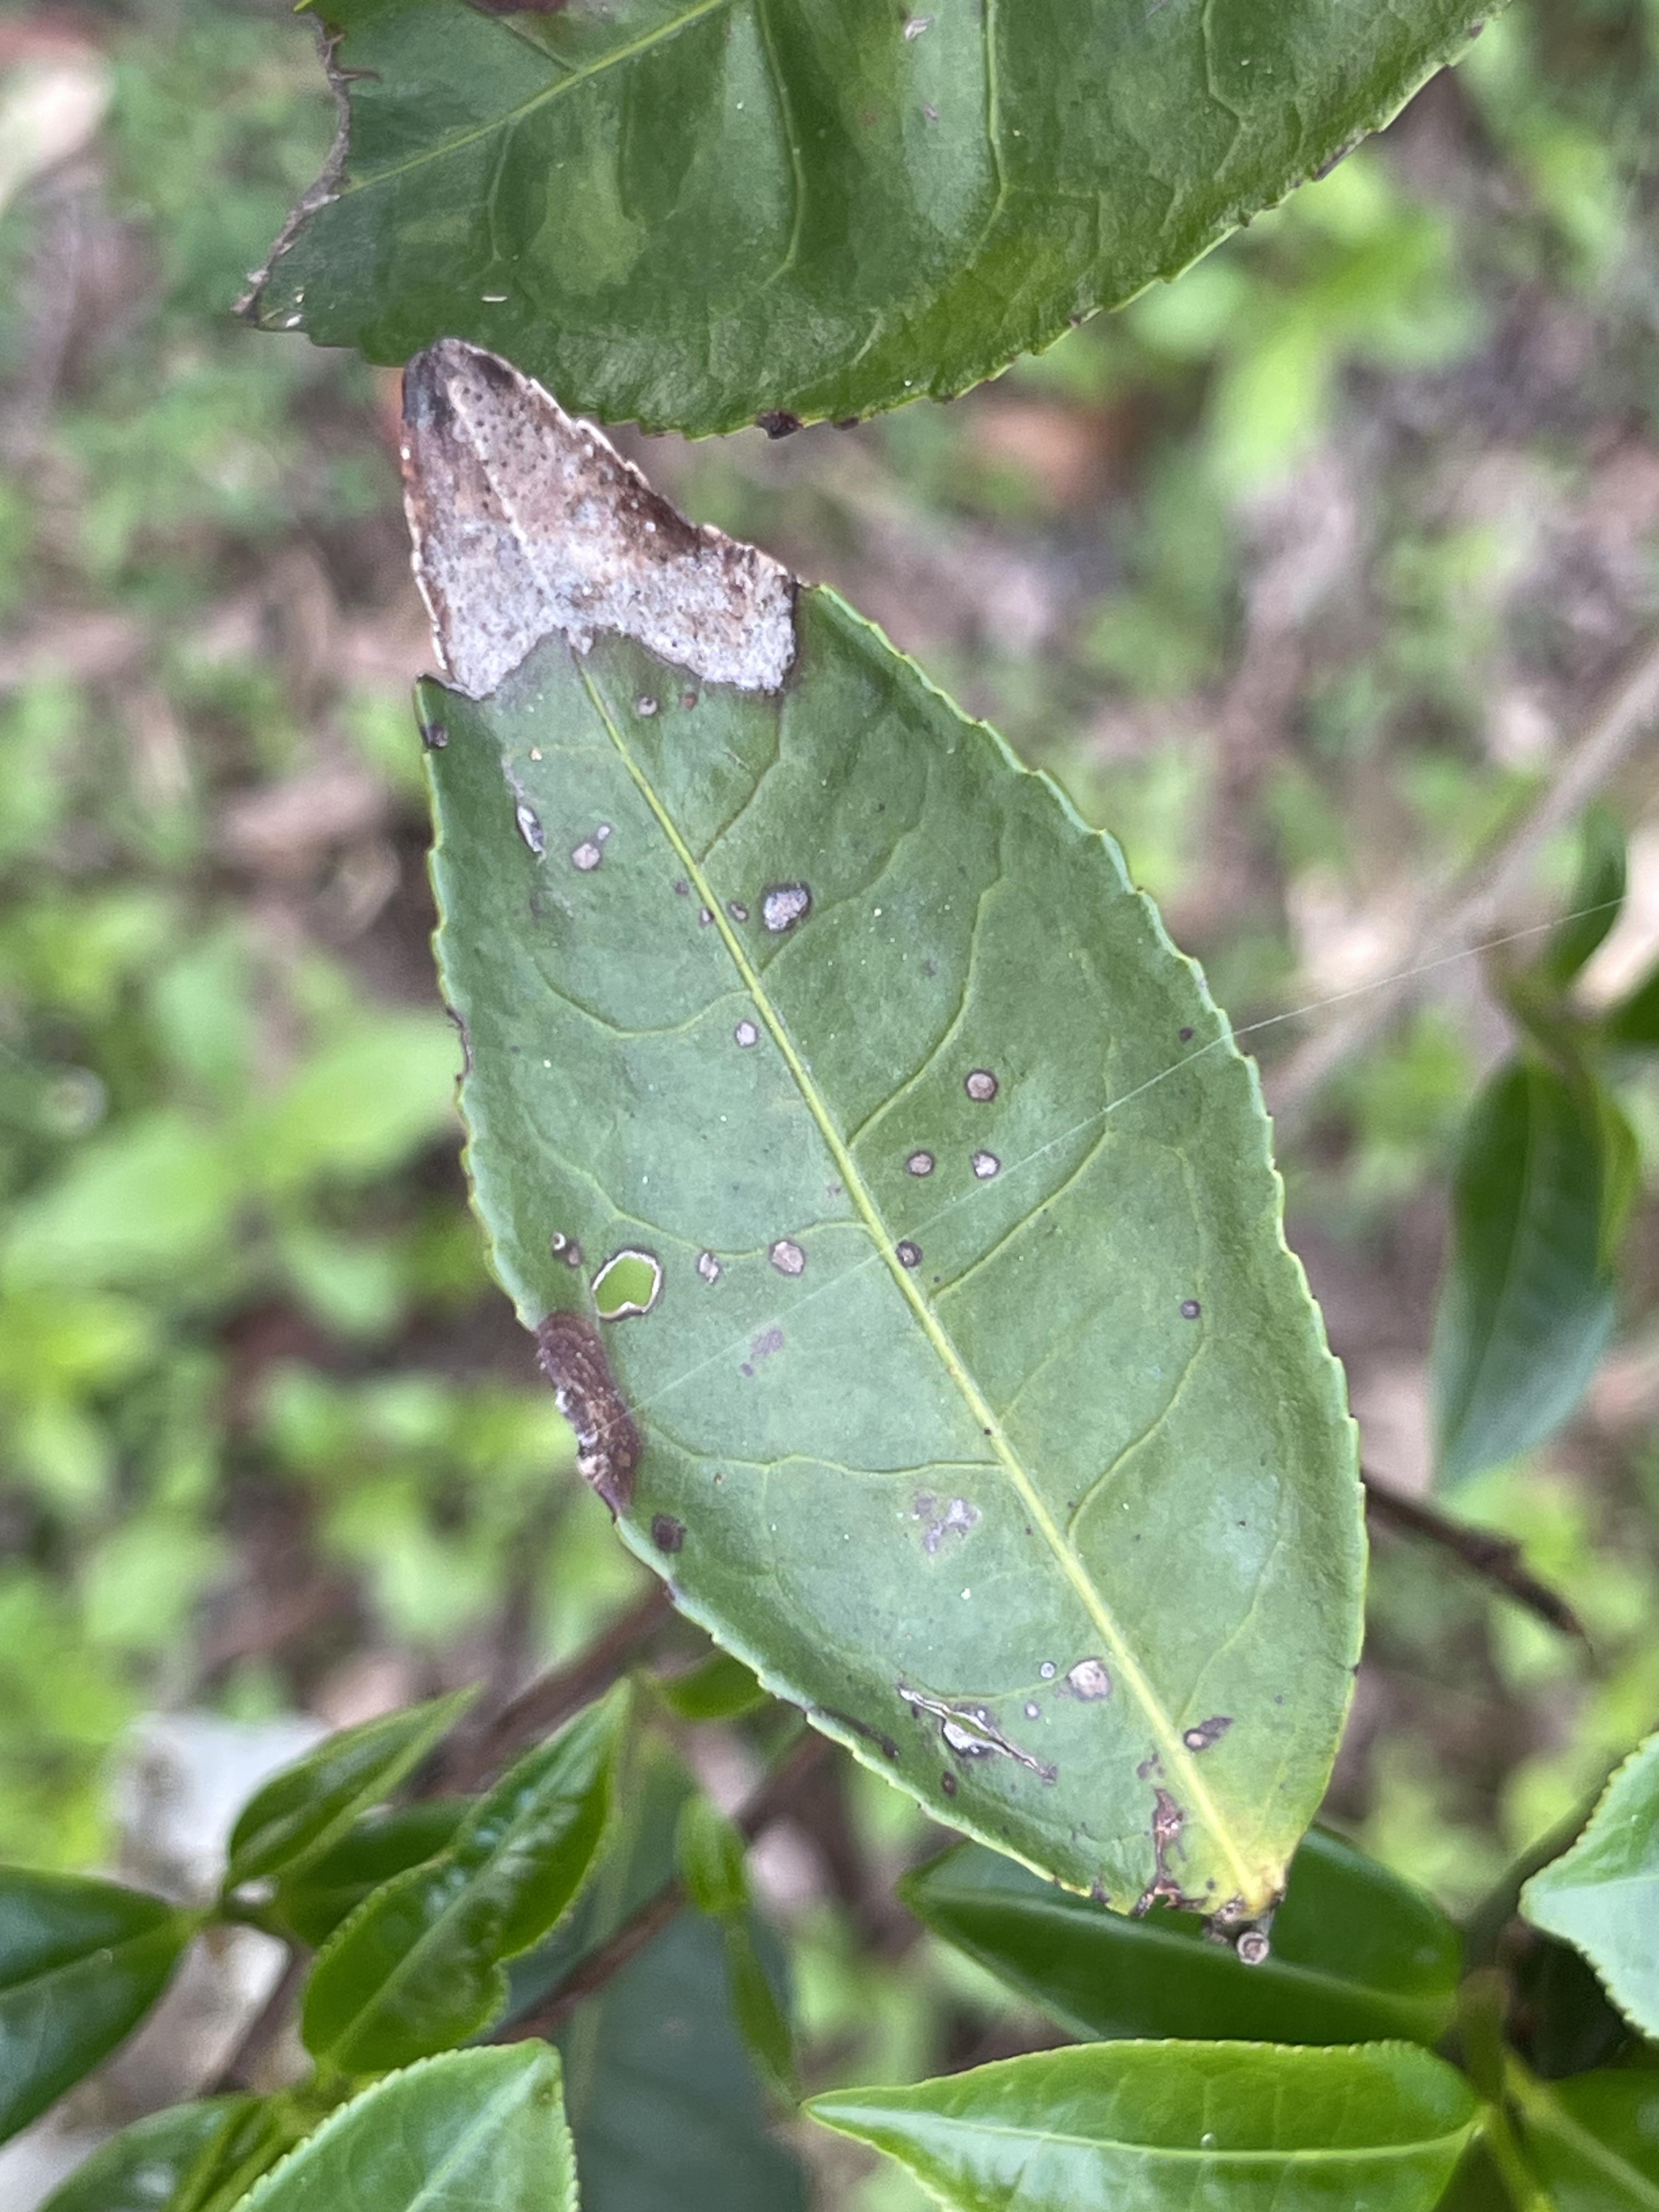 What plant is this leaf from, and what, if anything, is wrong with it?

tea, blight
